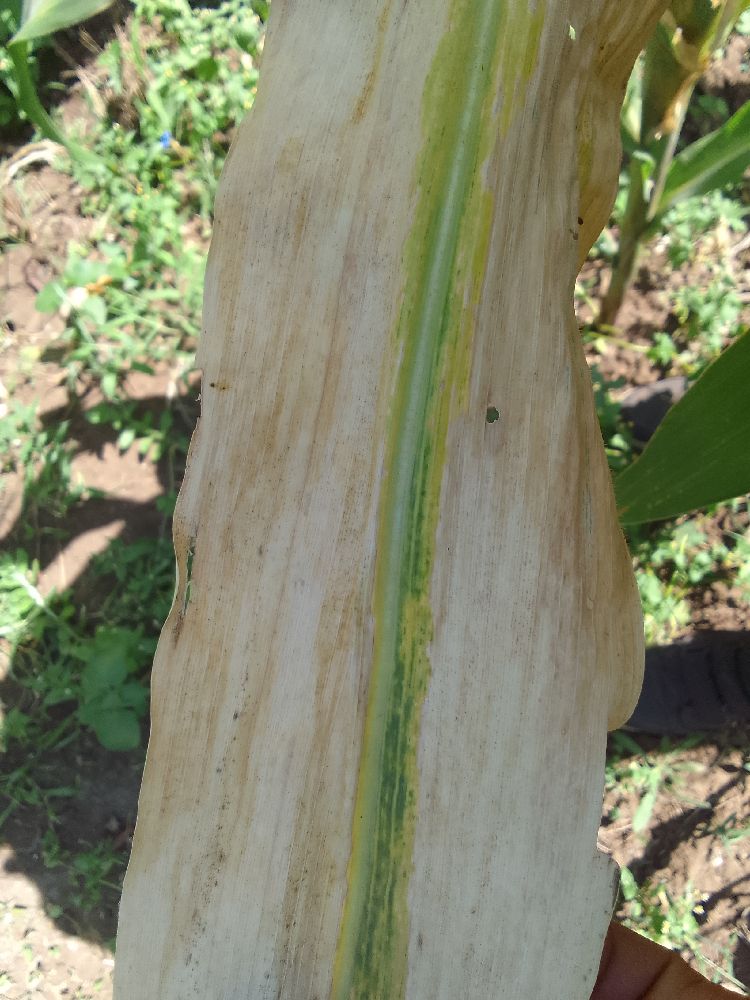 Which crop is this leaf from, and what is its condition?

maize, maize lethal necrosis
